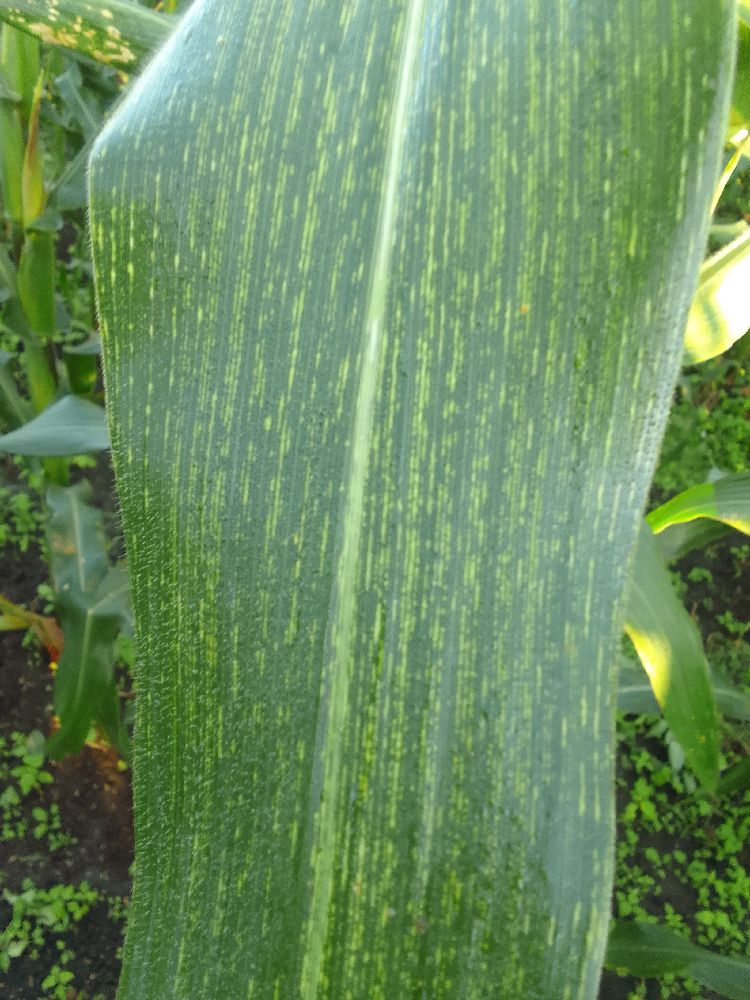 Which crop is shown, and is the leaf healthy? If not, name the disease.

maize, maize streak virus
